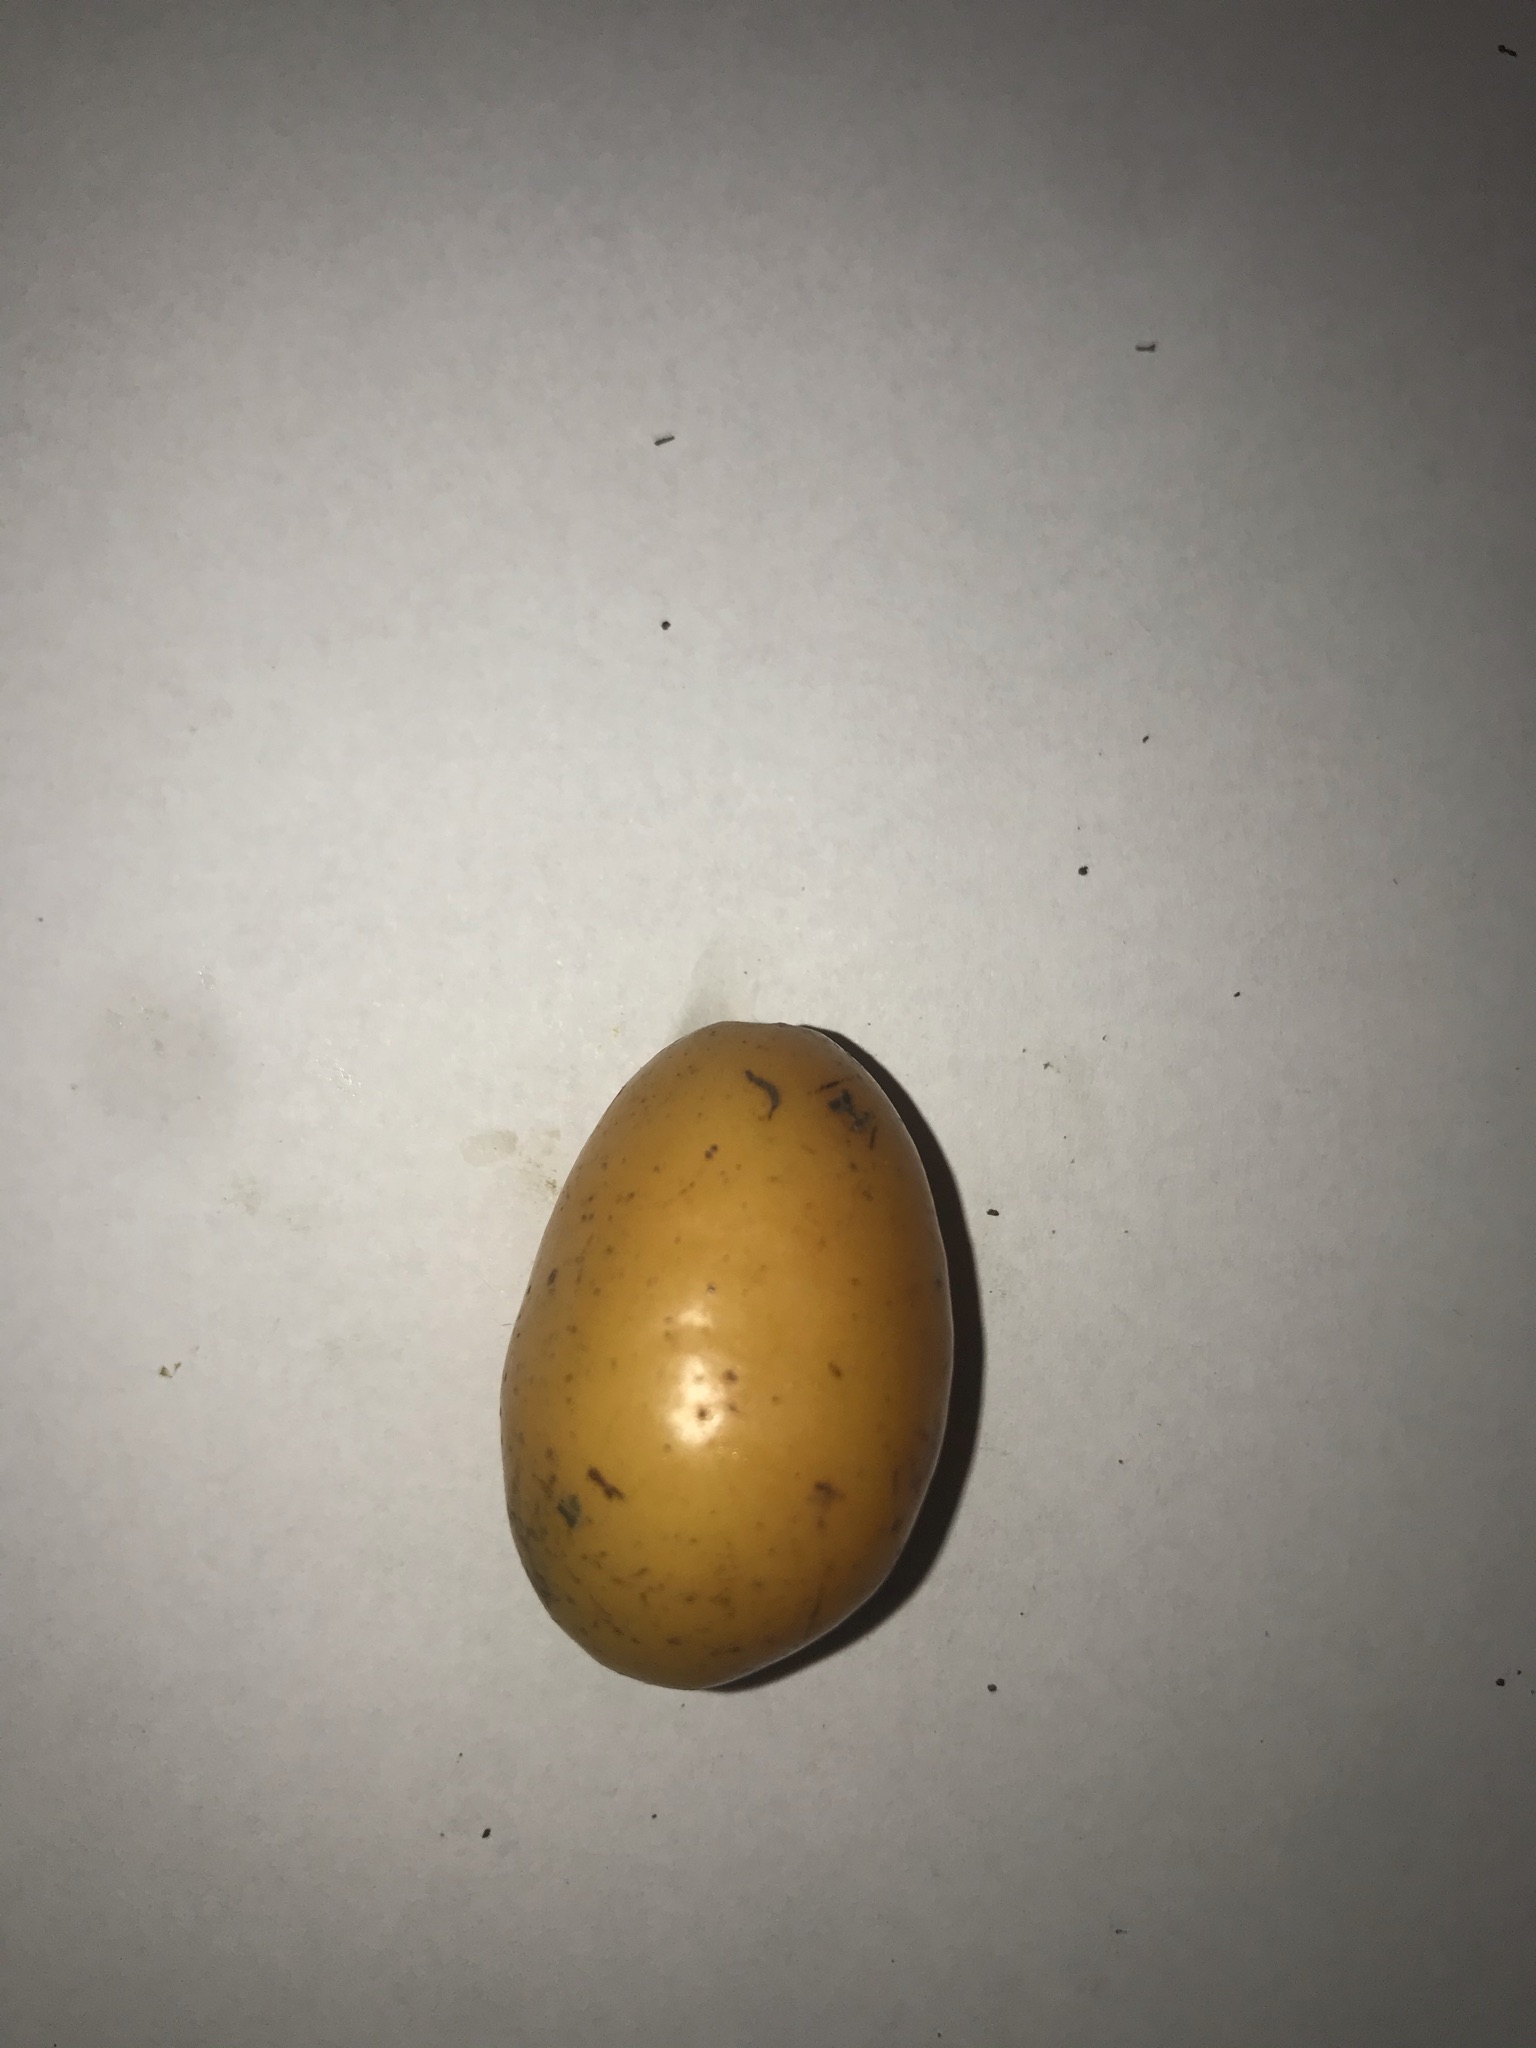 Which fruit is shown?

siriguela
